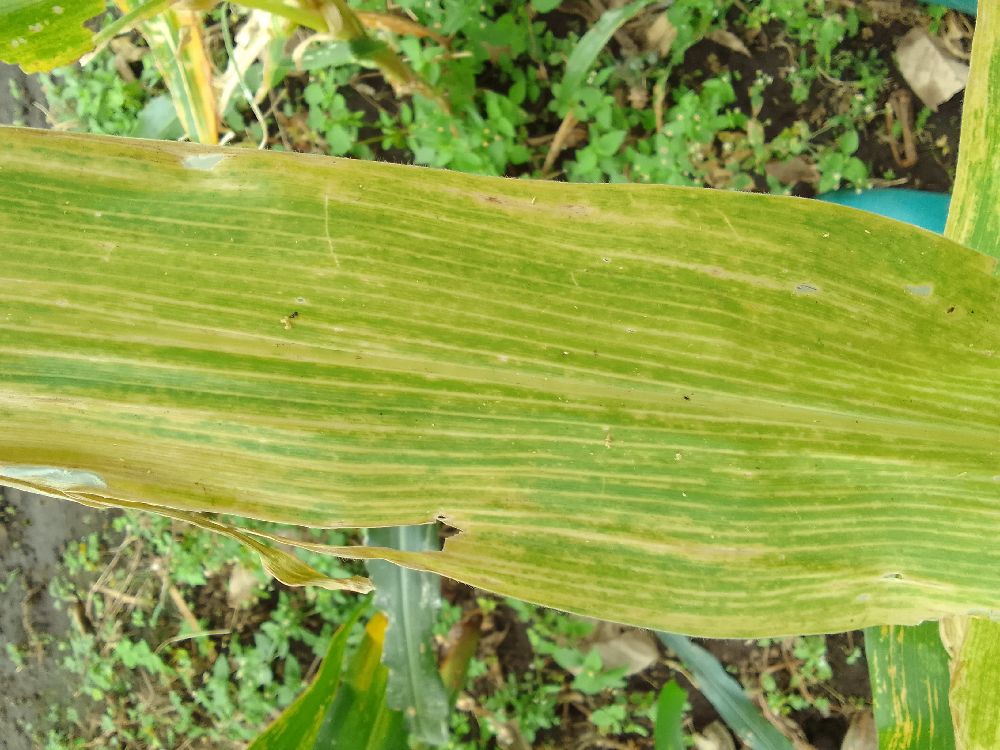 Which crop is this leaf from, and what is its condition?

maize, maize lethal necrosis
